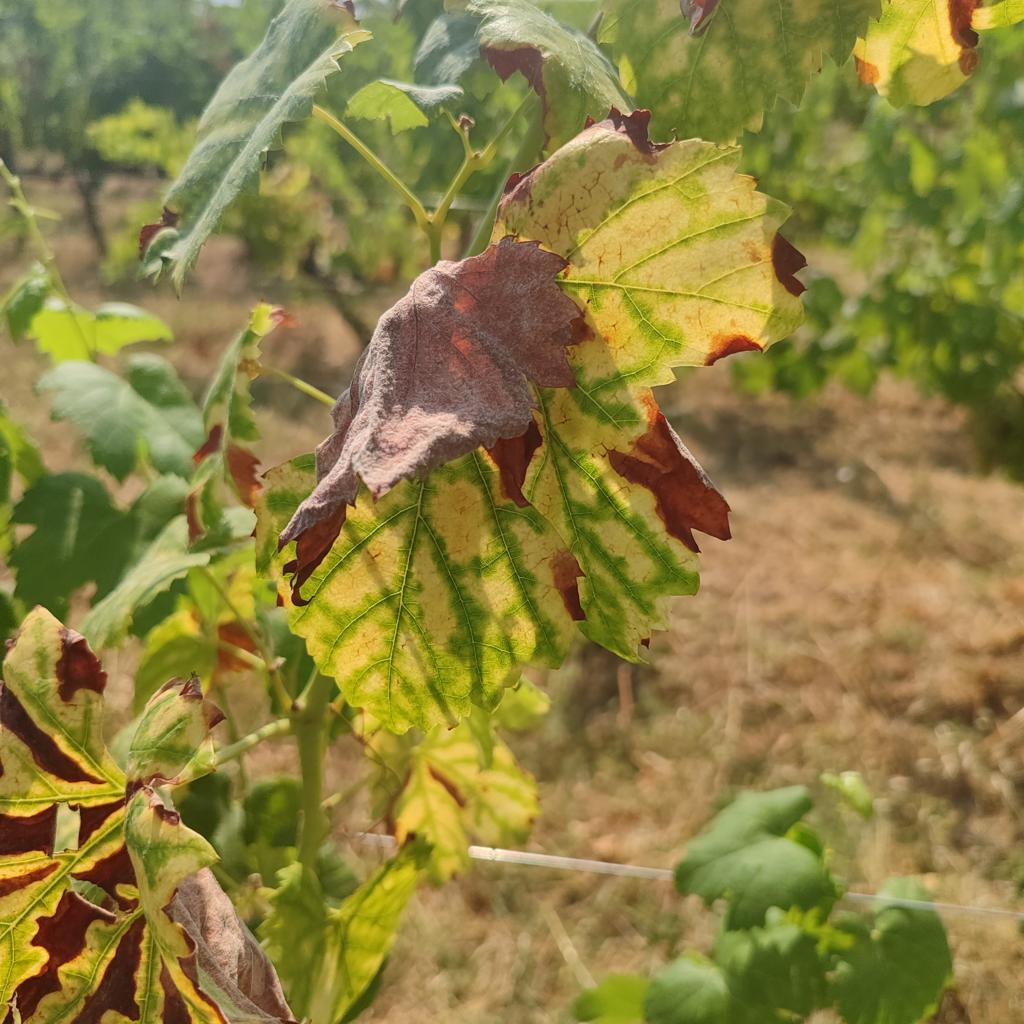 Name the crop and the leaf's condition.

grapevine, esca complex
